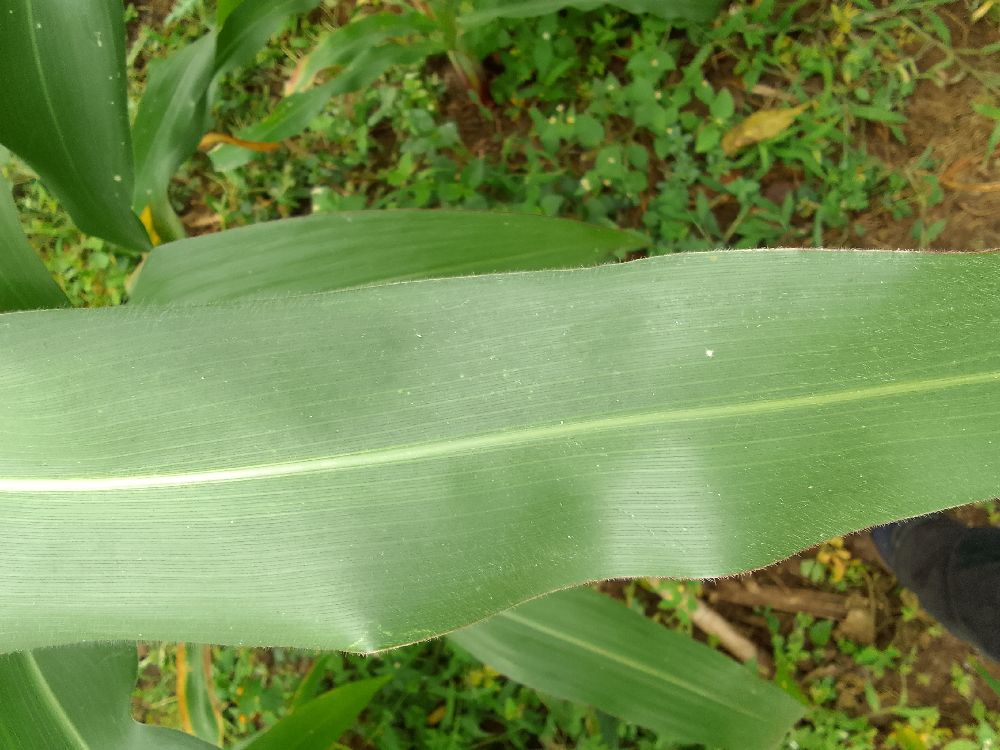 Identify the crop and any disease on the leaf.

maize, healthy
